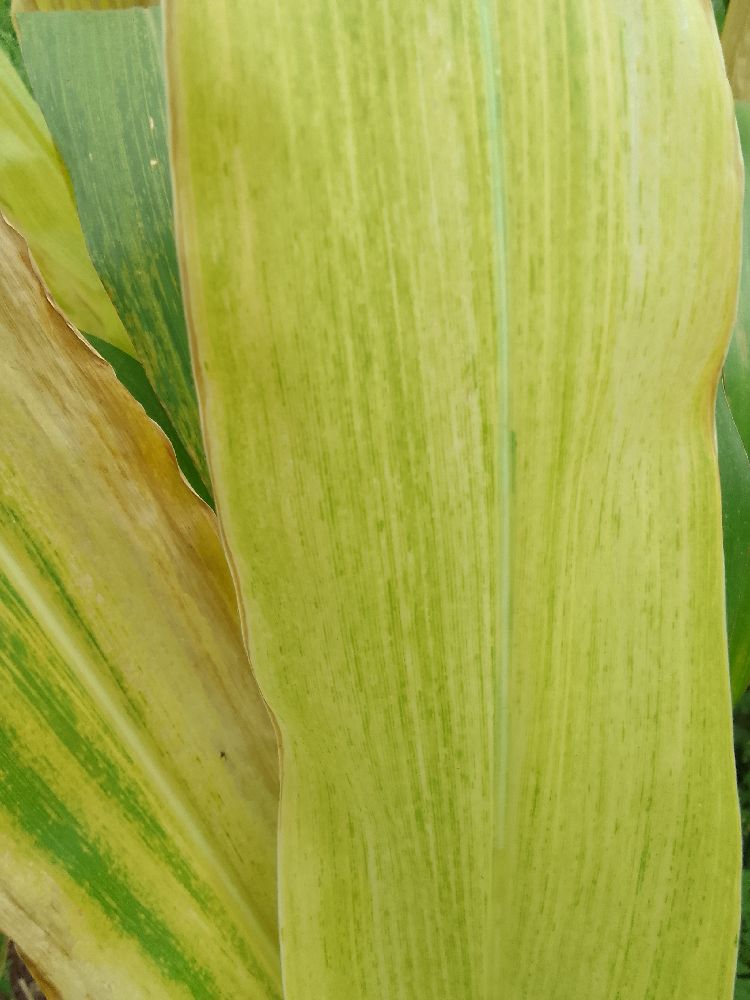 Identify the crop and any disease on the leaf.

maize, maize lethal necrosis
